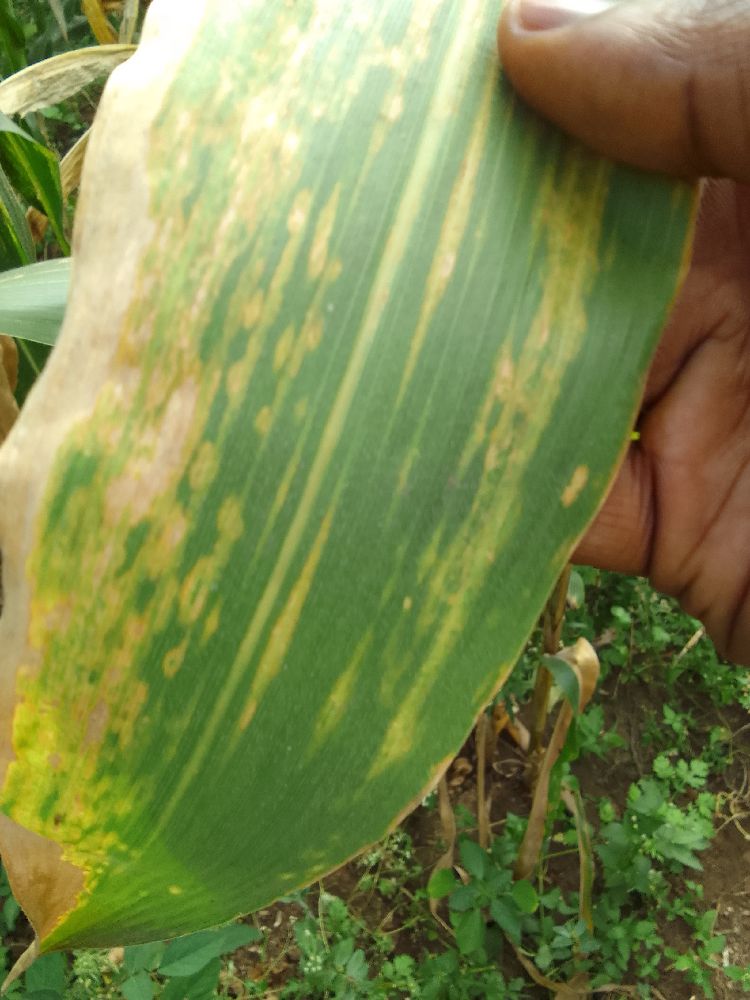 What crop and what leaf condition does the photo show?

maize, maize lethal necrosis
